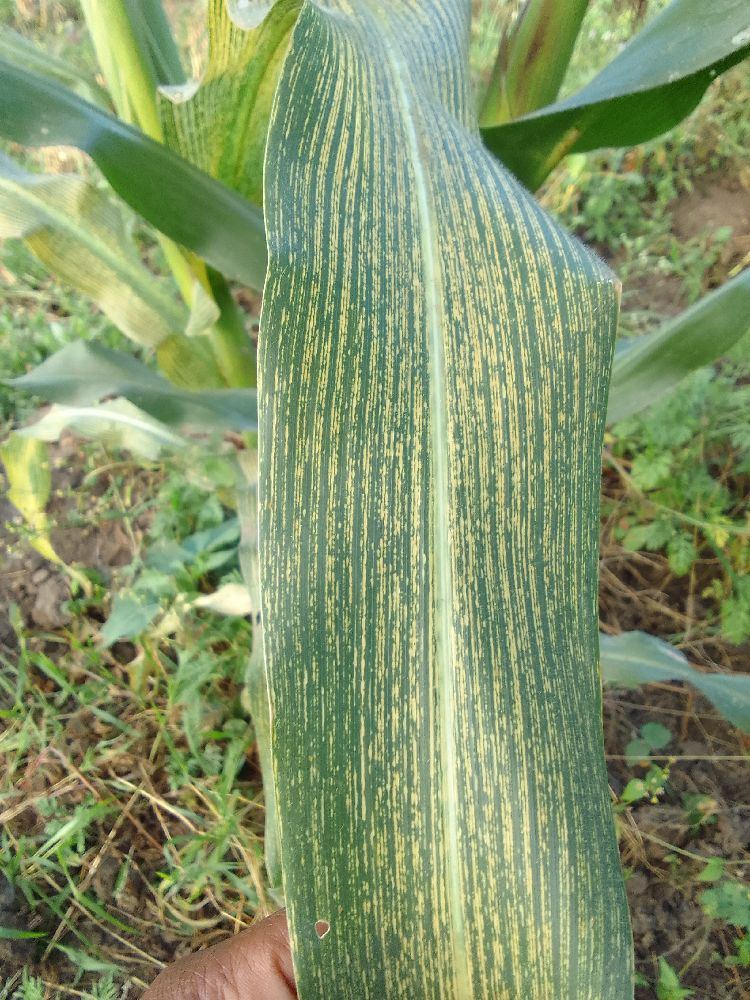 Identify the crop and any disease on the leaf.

maize, maize streak virus
